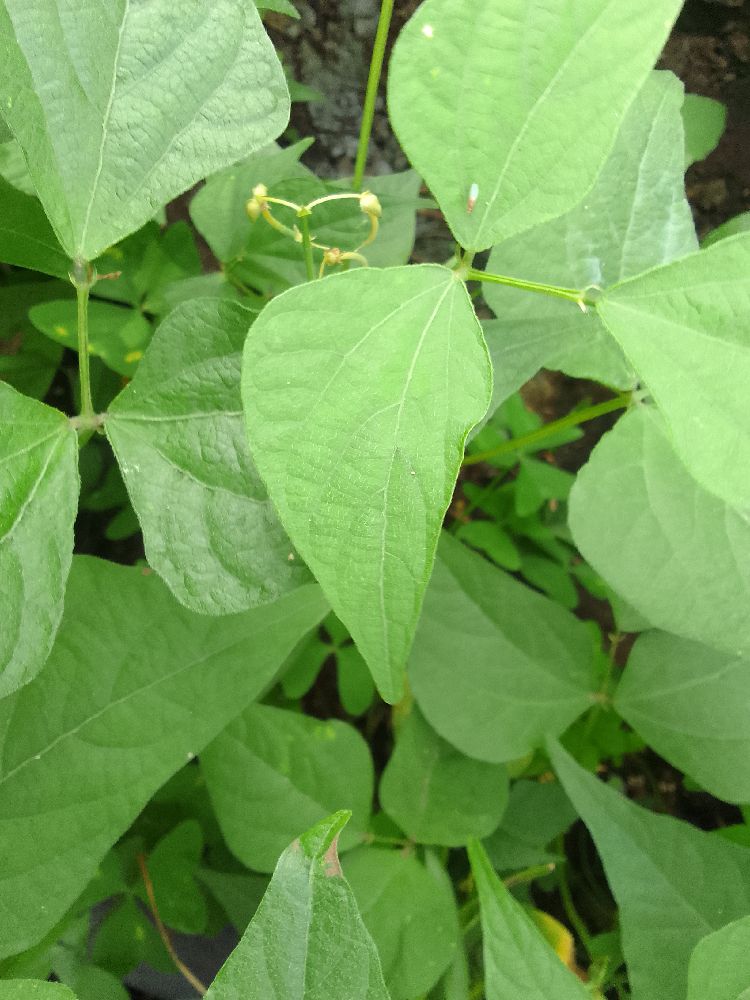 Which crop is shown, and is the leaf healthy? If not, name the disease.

common bean, healthy
